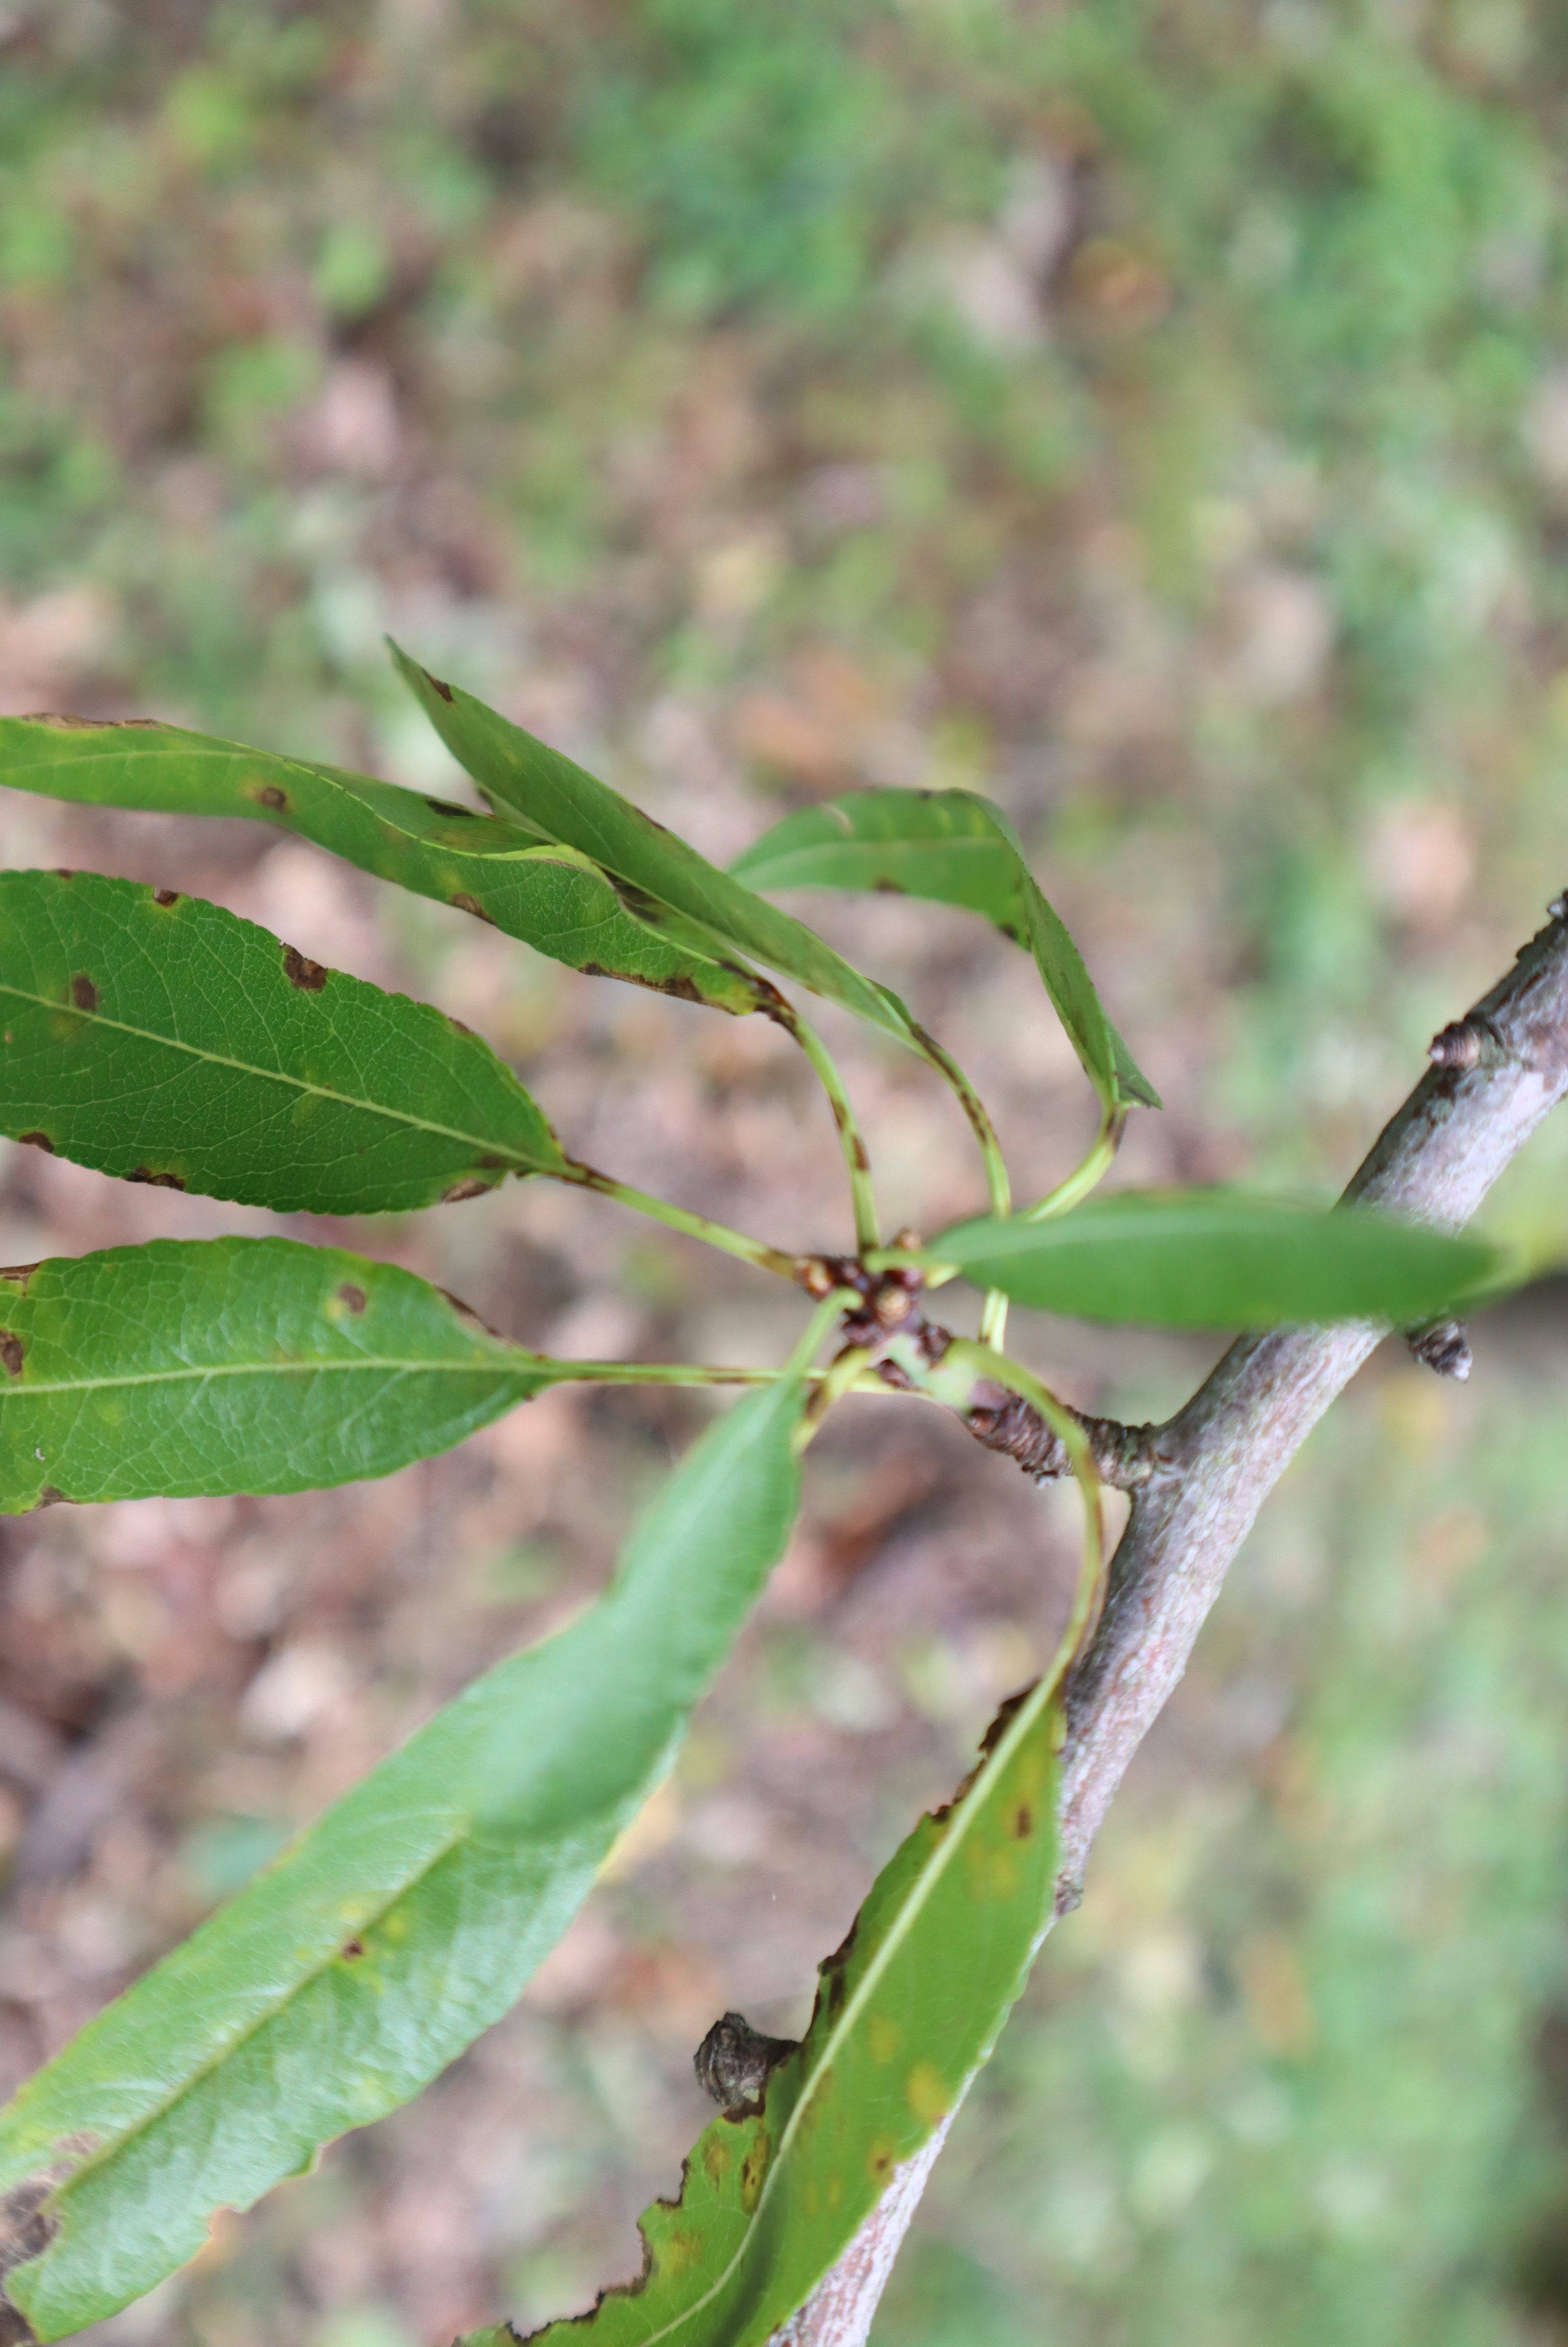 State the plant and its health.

almond, shot hole disease
